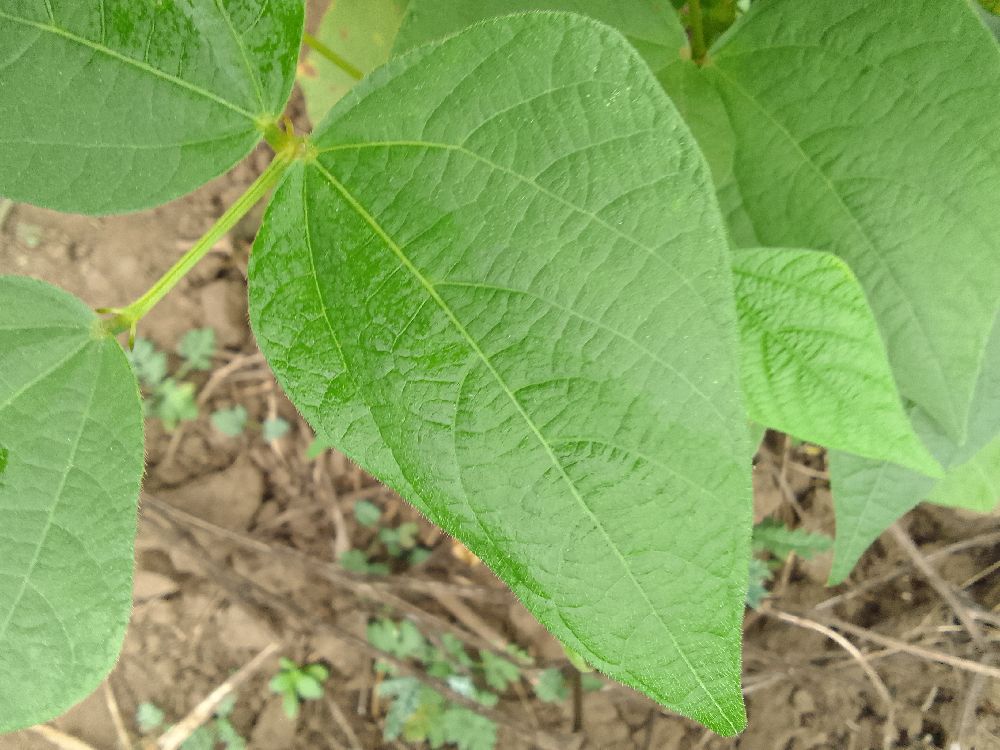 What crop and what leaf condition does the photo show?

common bean, healthy
